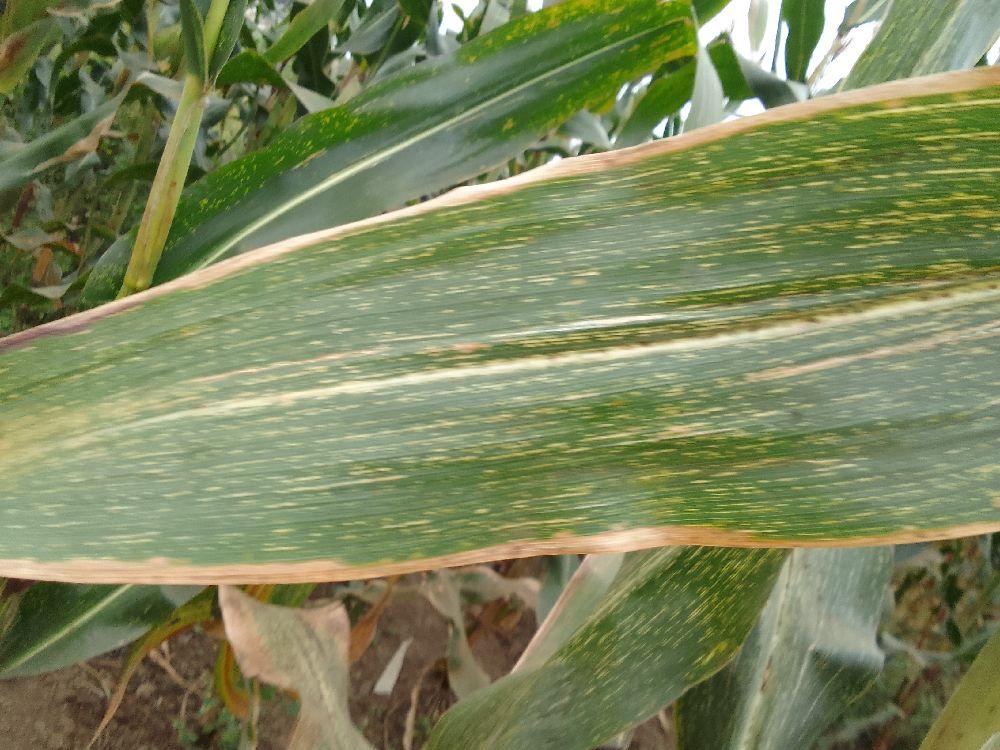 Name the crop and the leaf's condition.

maize, maize streak virus
